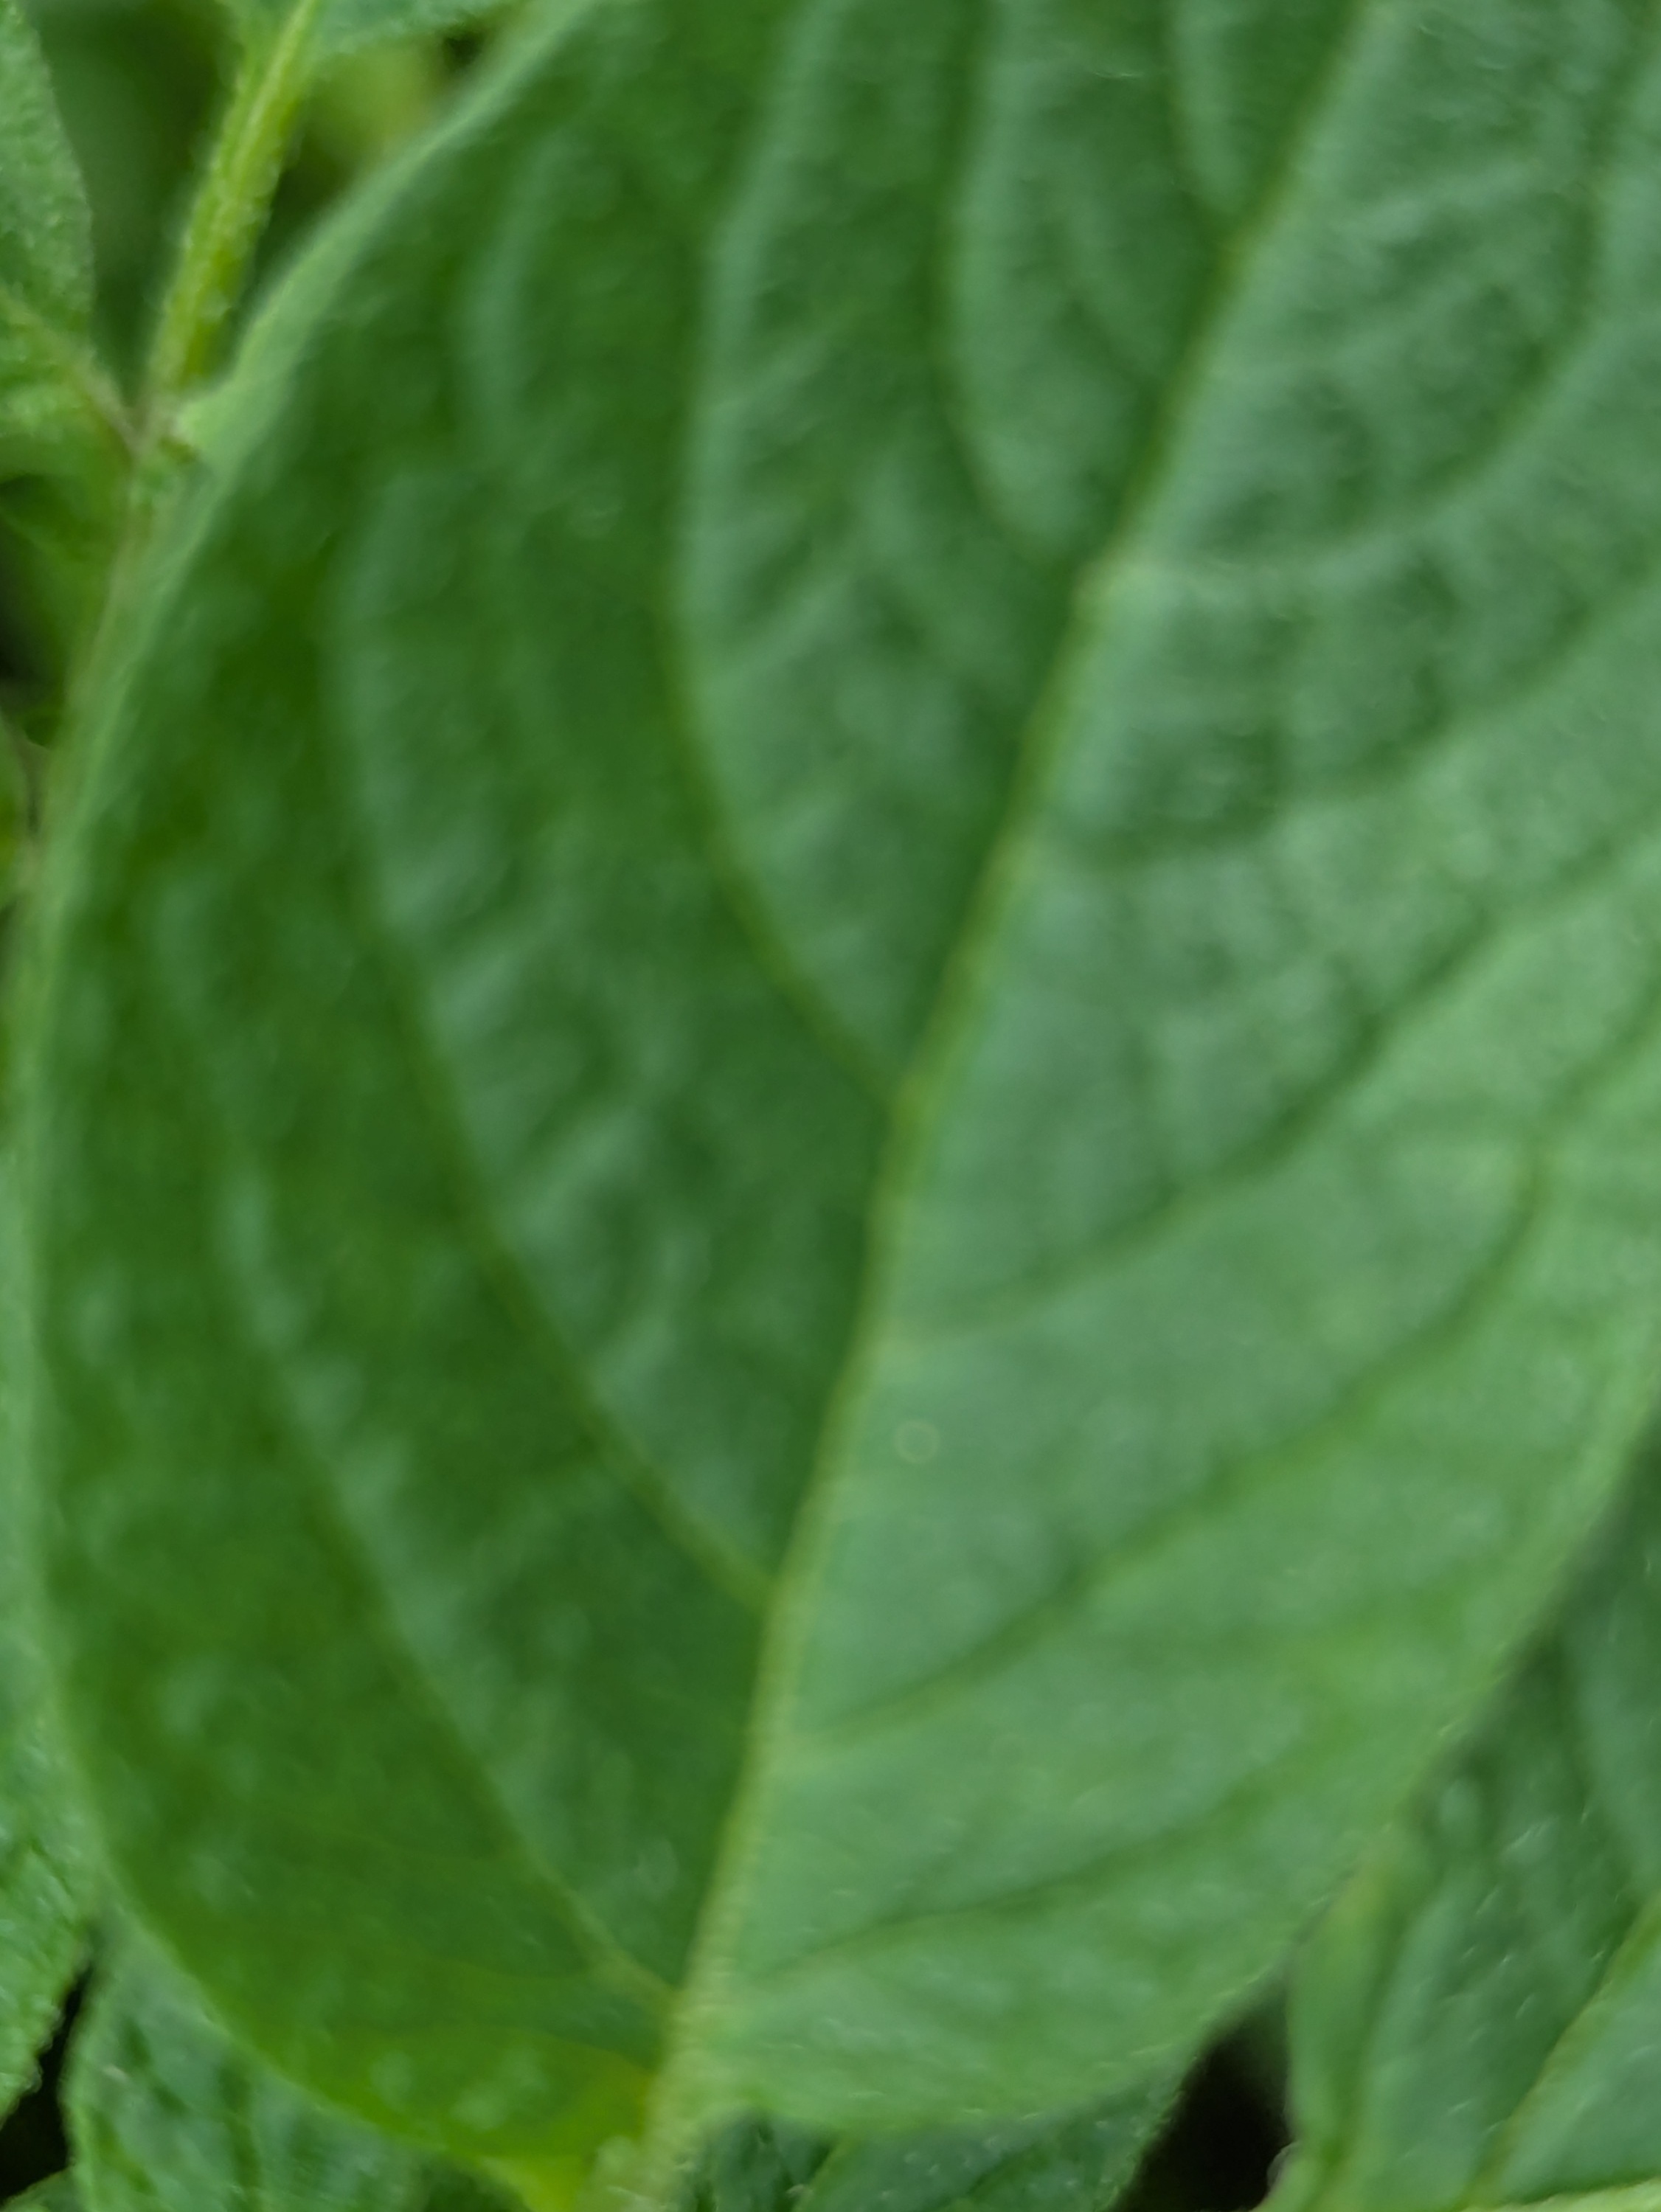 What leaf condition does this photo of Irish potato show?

healthy
